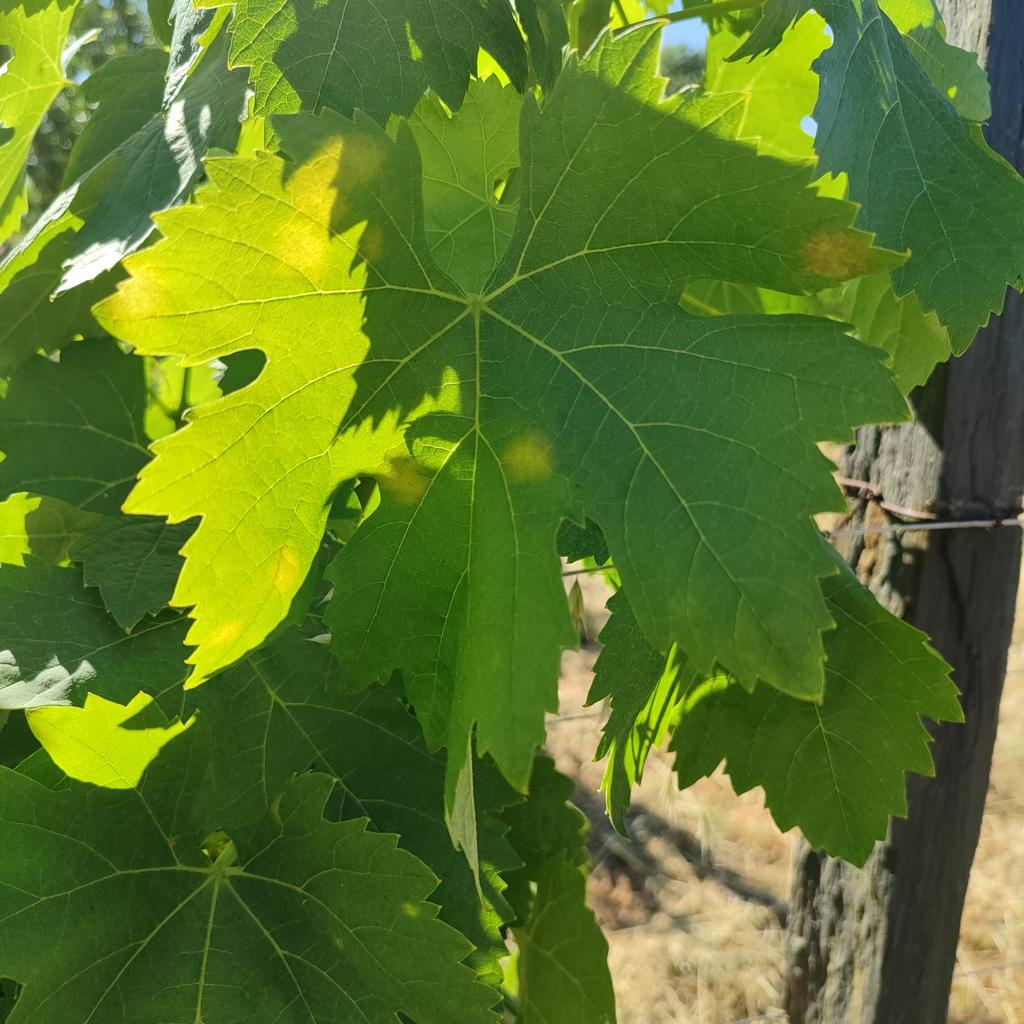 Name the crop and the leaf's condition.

grapevine, downy mildew
